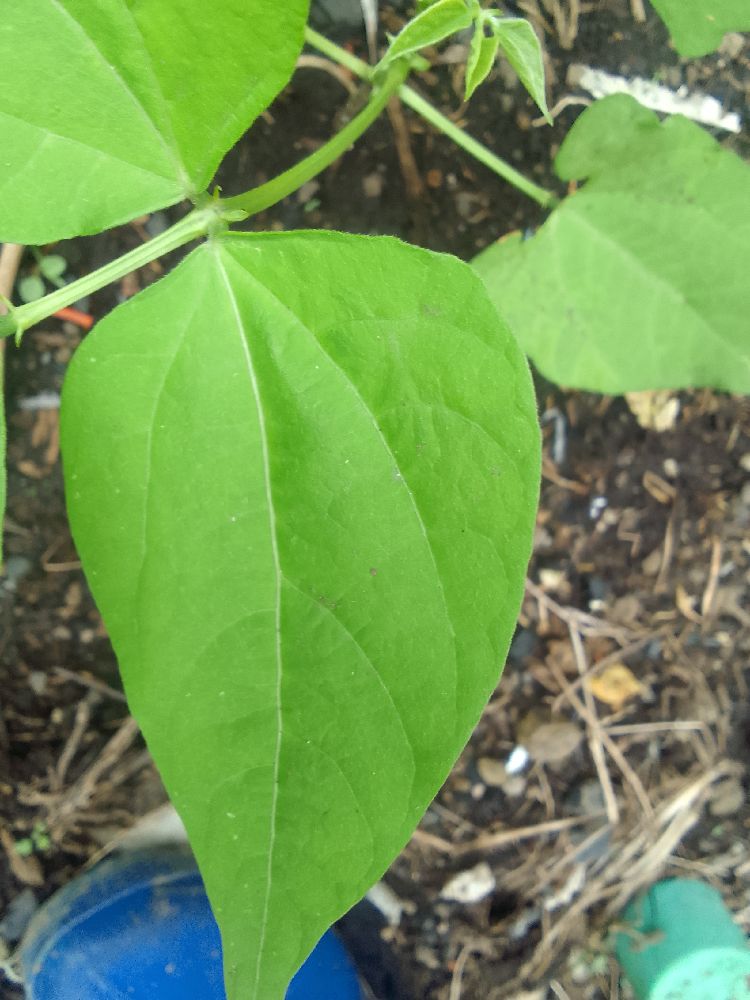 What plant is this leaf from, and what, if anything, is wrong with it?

common bean, healthy
